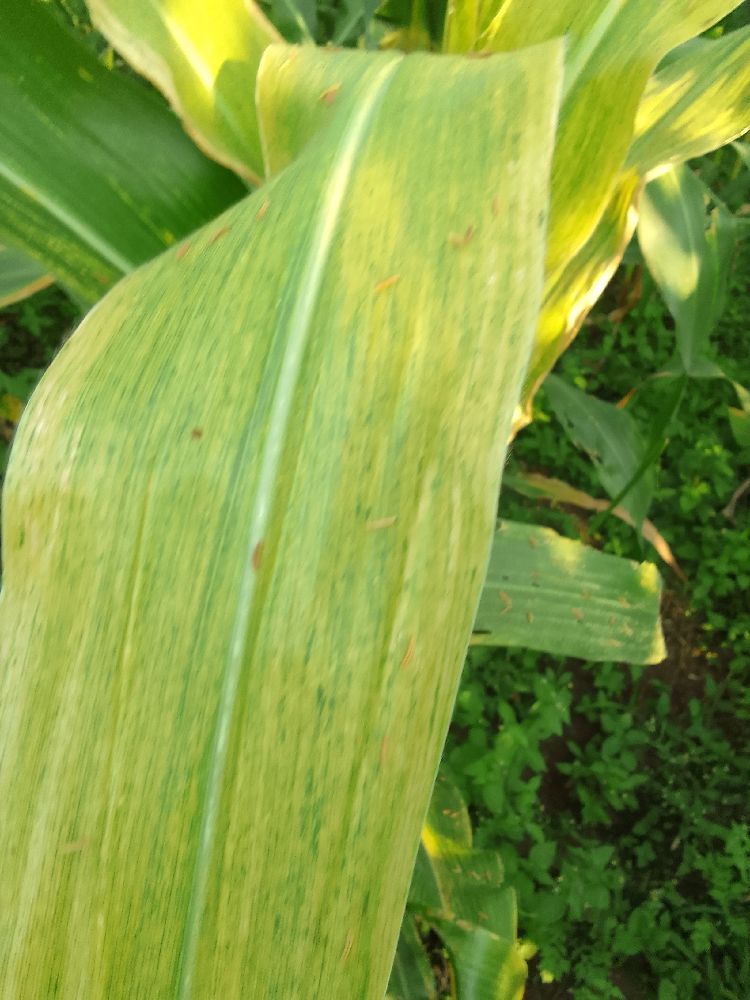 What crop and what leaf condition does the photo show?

maize, maize lethal necrosis
